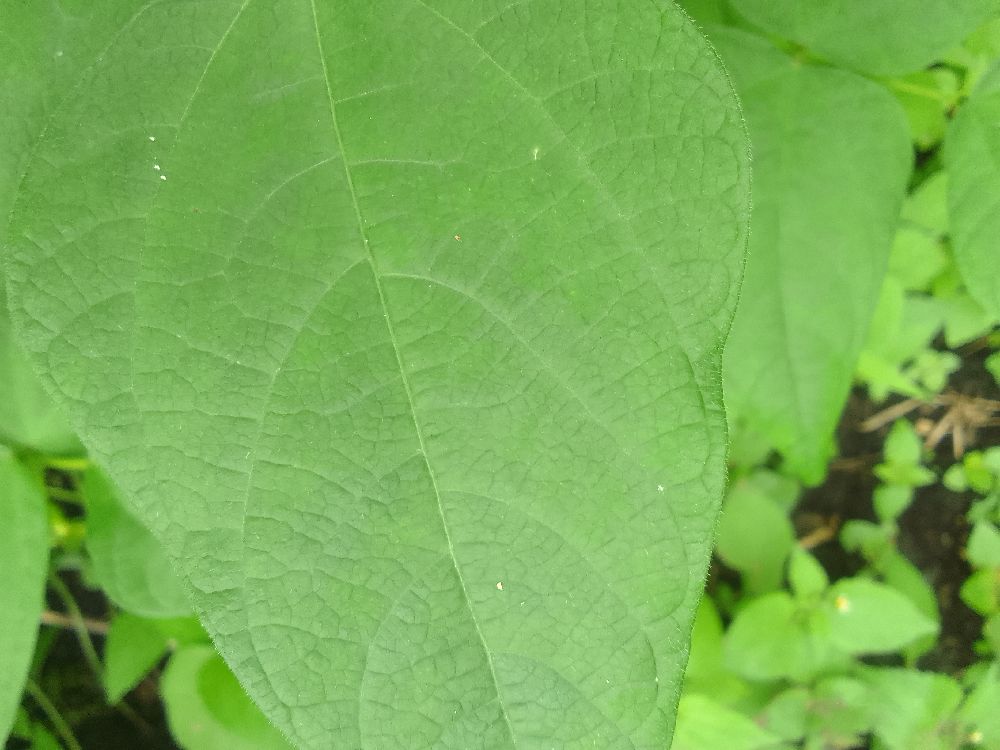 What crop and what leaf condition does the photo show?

common bean, healthy
